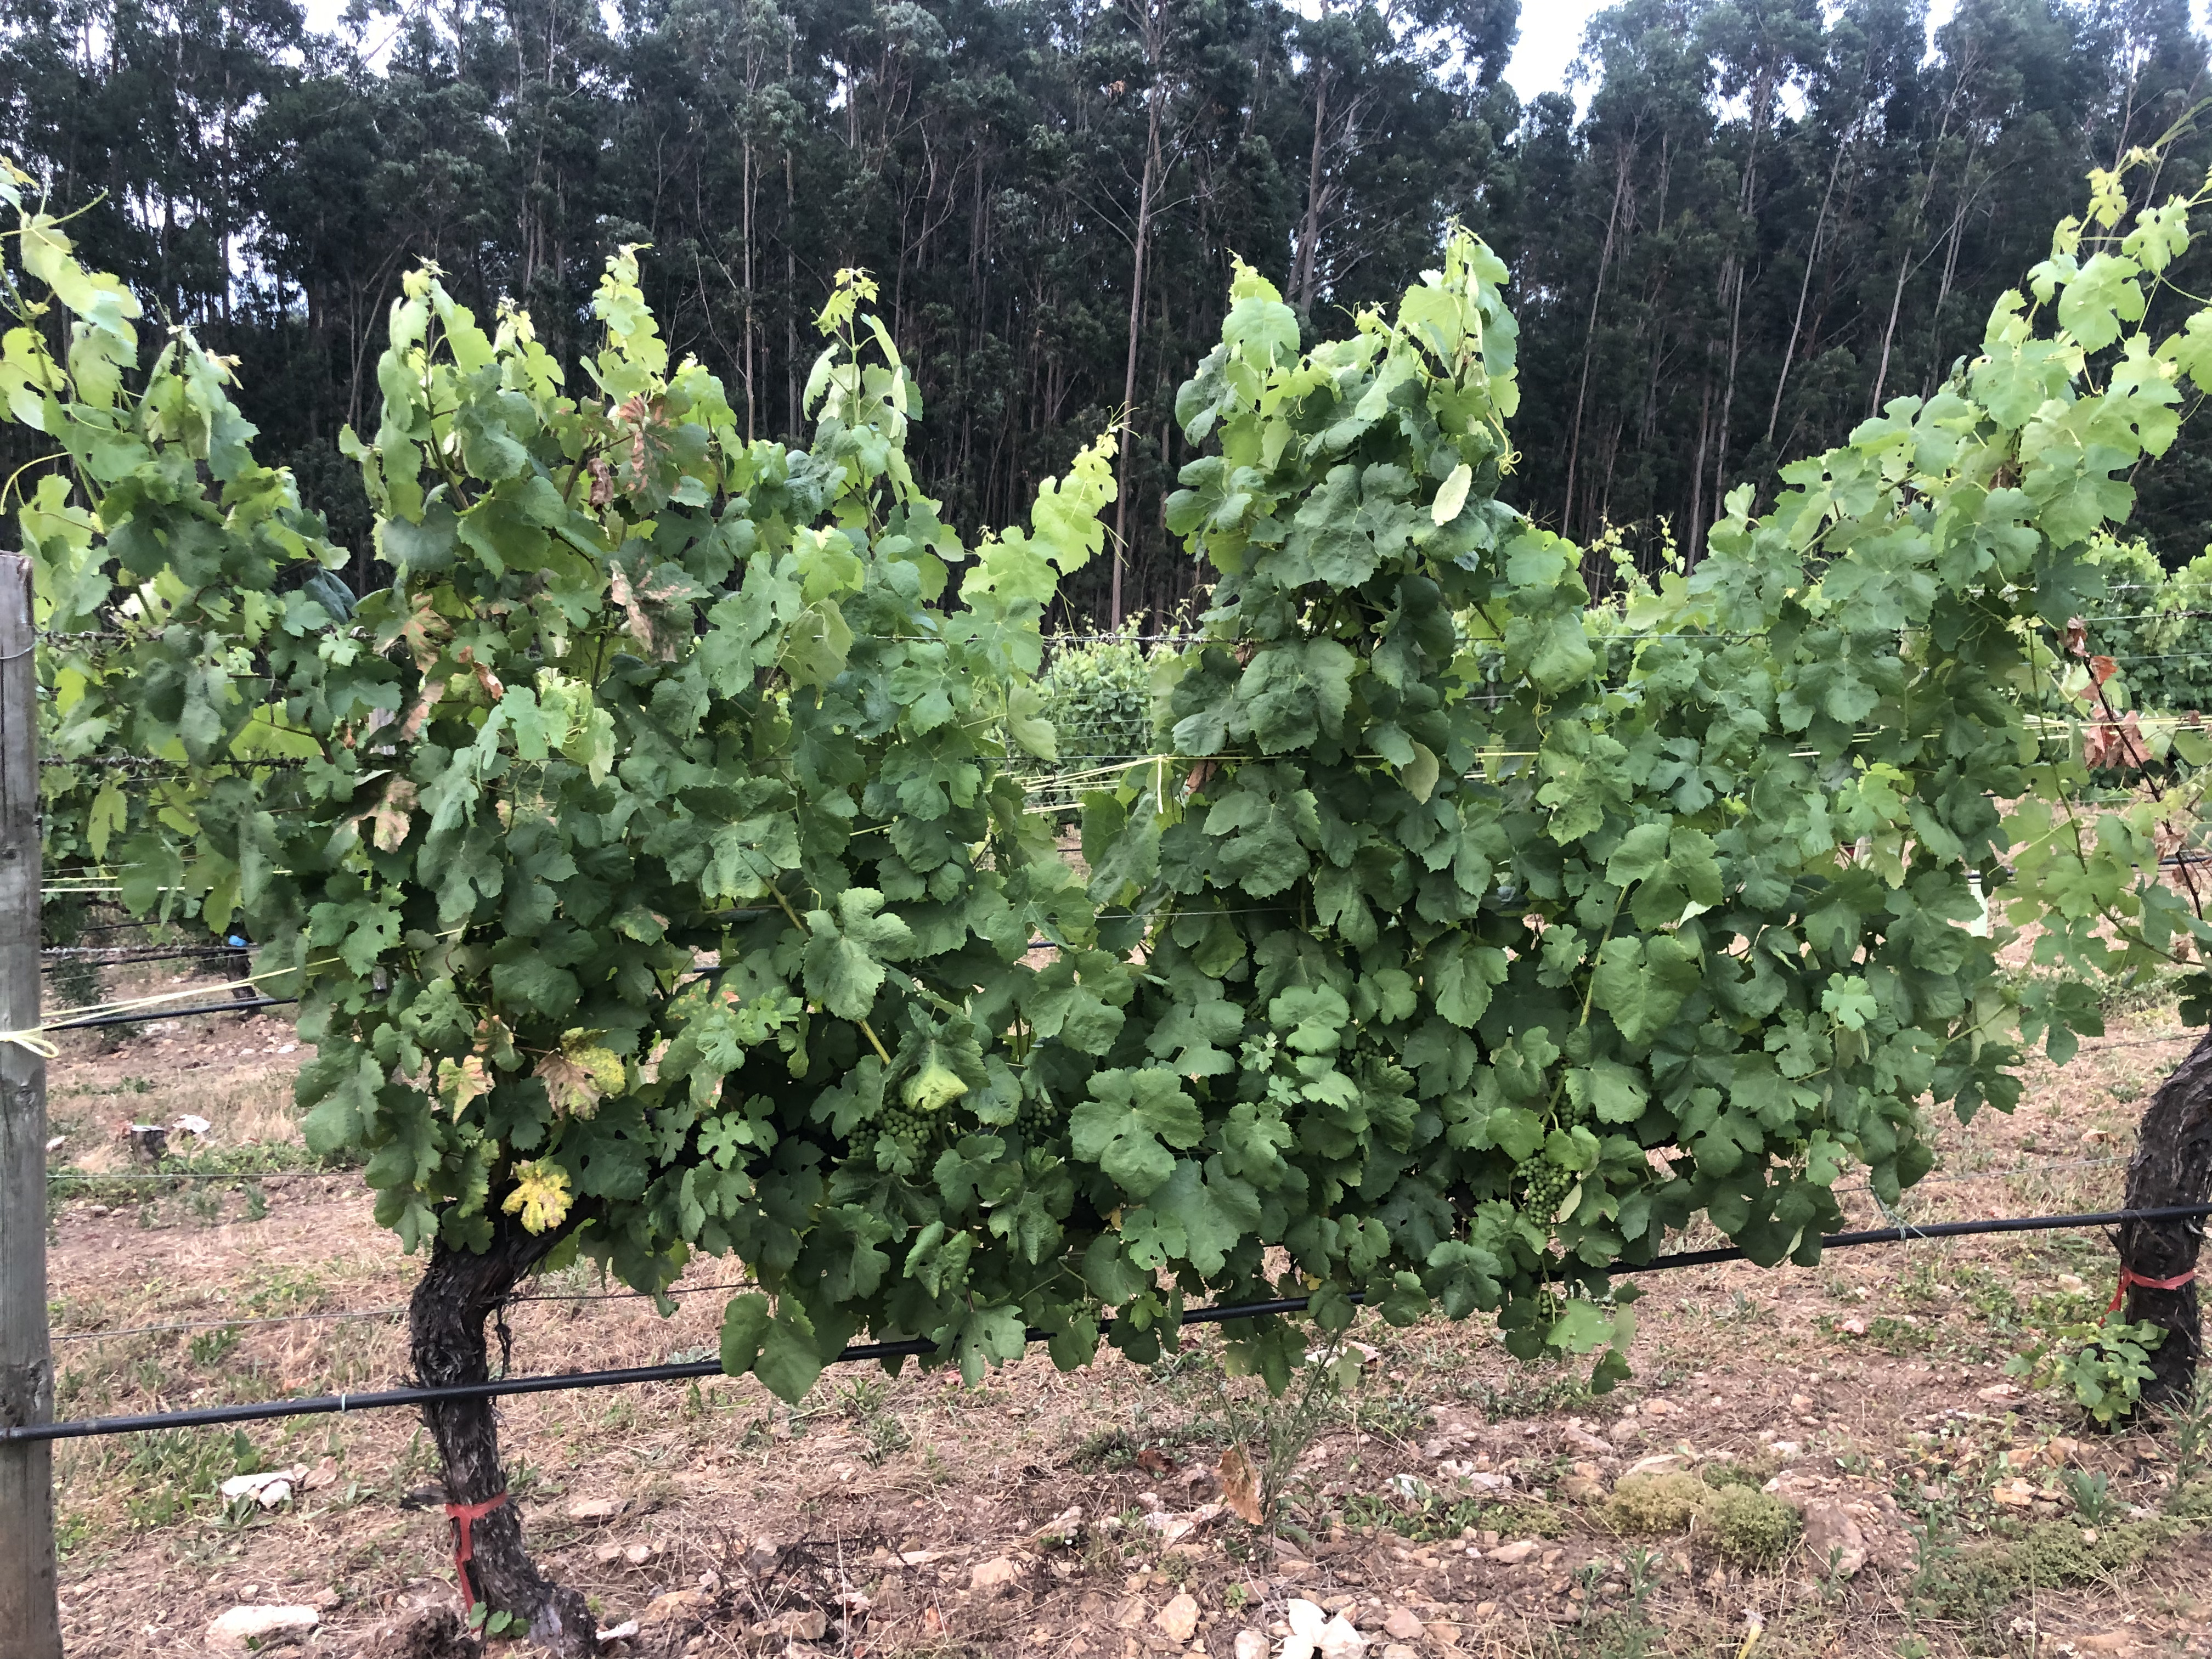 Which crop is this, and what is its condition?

grapevine, affected by esca disease
